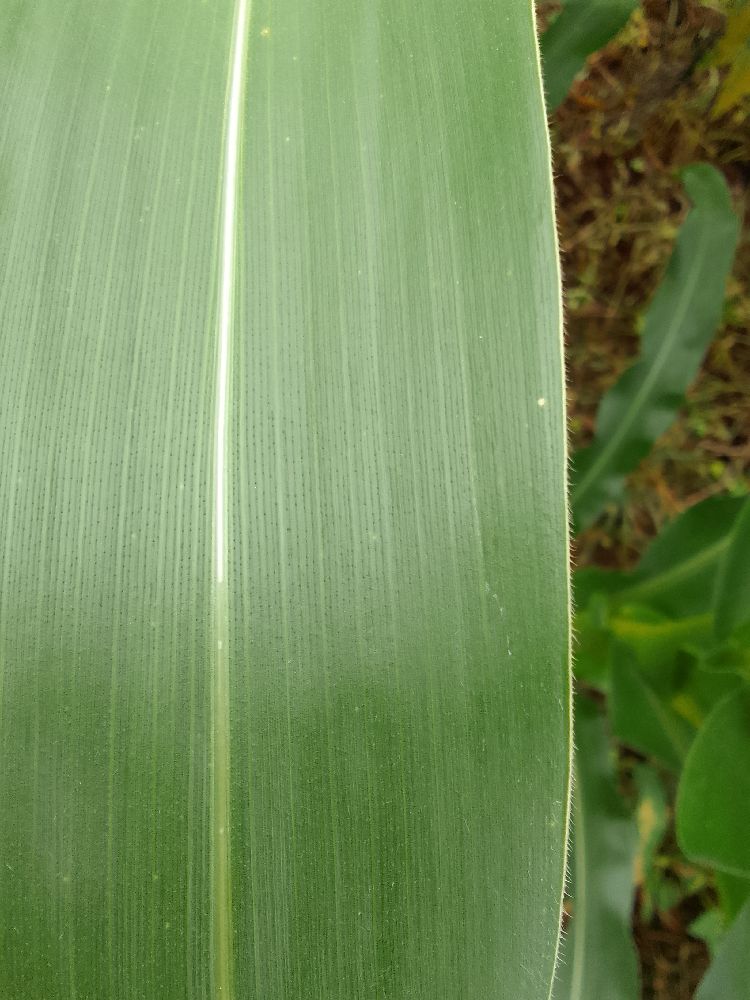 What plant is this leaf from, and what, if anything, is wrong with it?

maize, healthy
